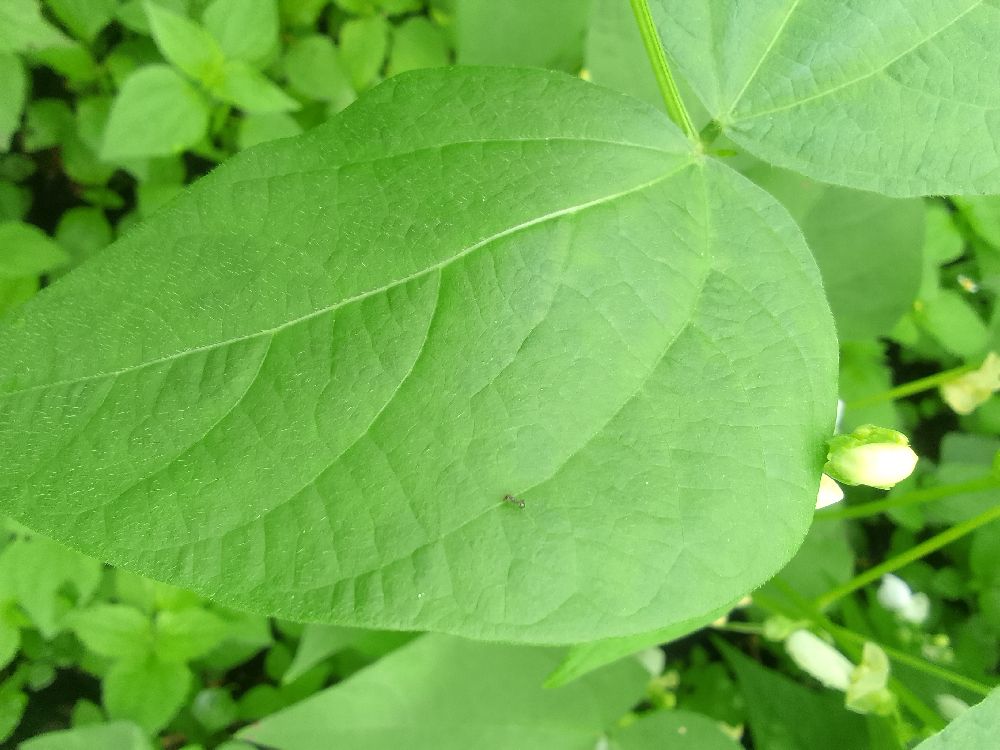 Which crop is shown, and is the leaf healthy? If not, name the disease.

common bean, healthy
